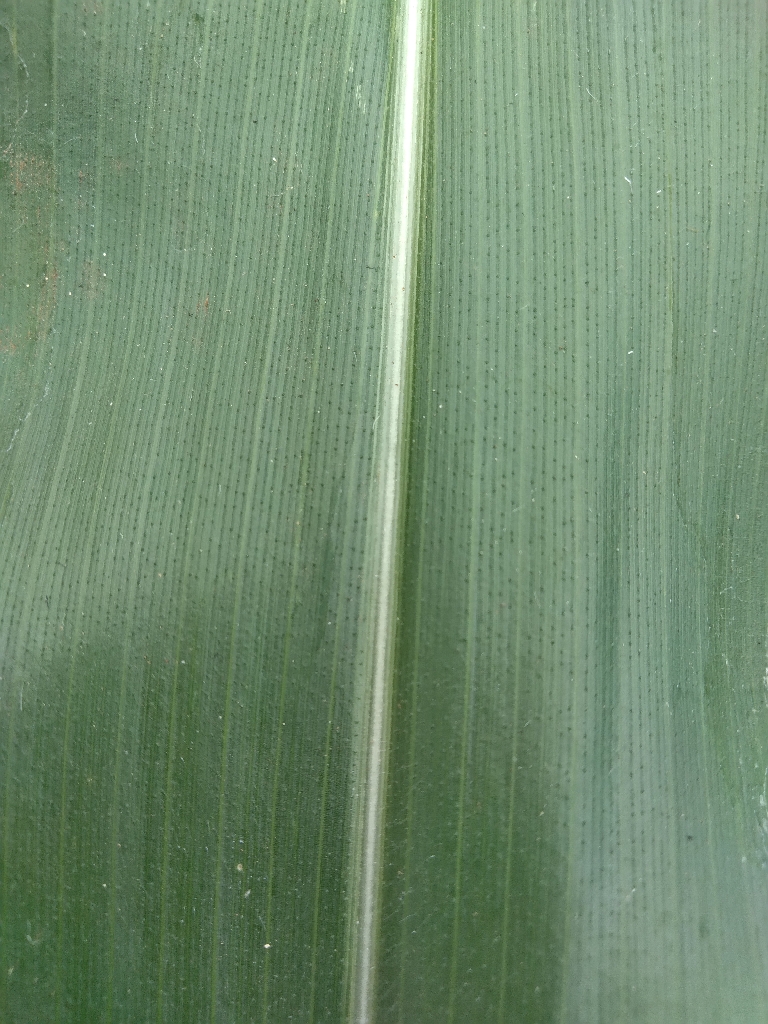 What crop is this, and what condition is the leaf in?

maize, healthy
